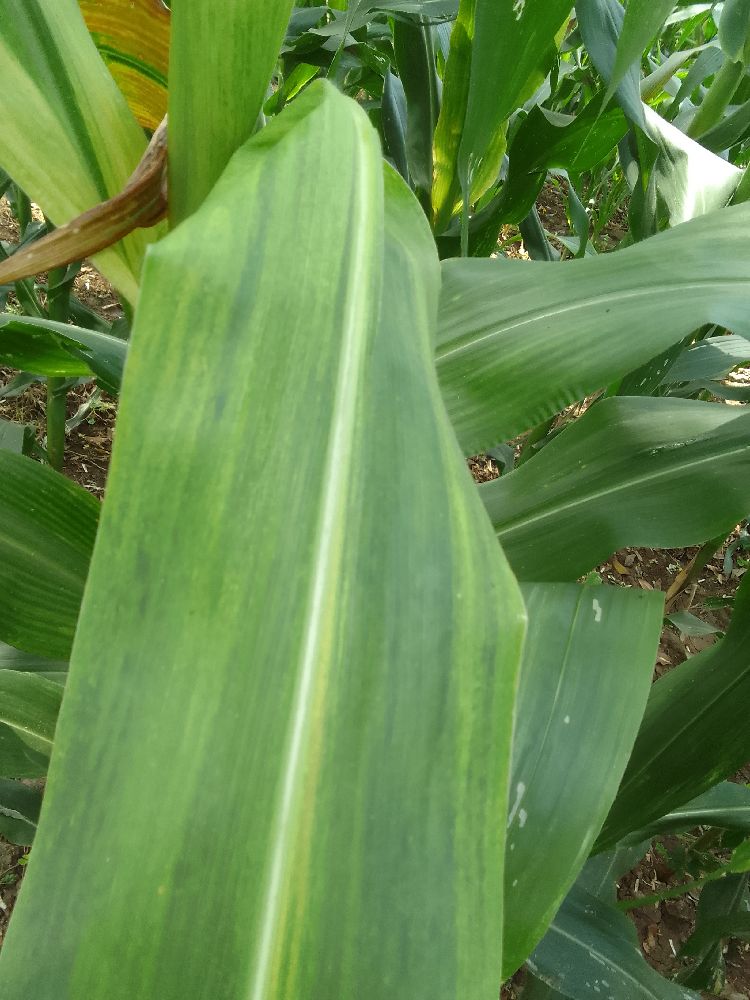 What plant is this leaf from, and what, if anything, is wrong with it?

maize, maize lethal necrosis
